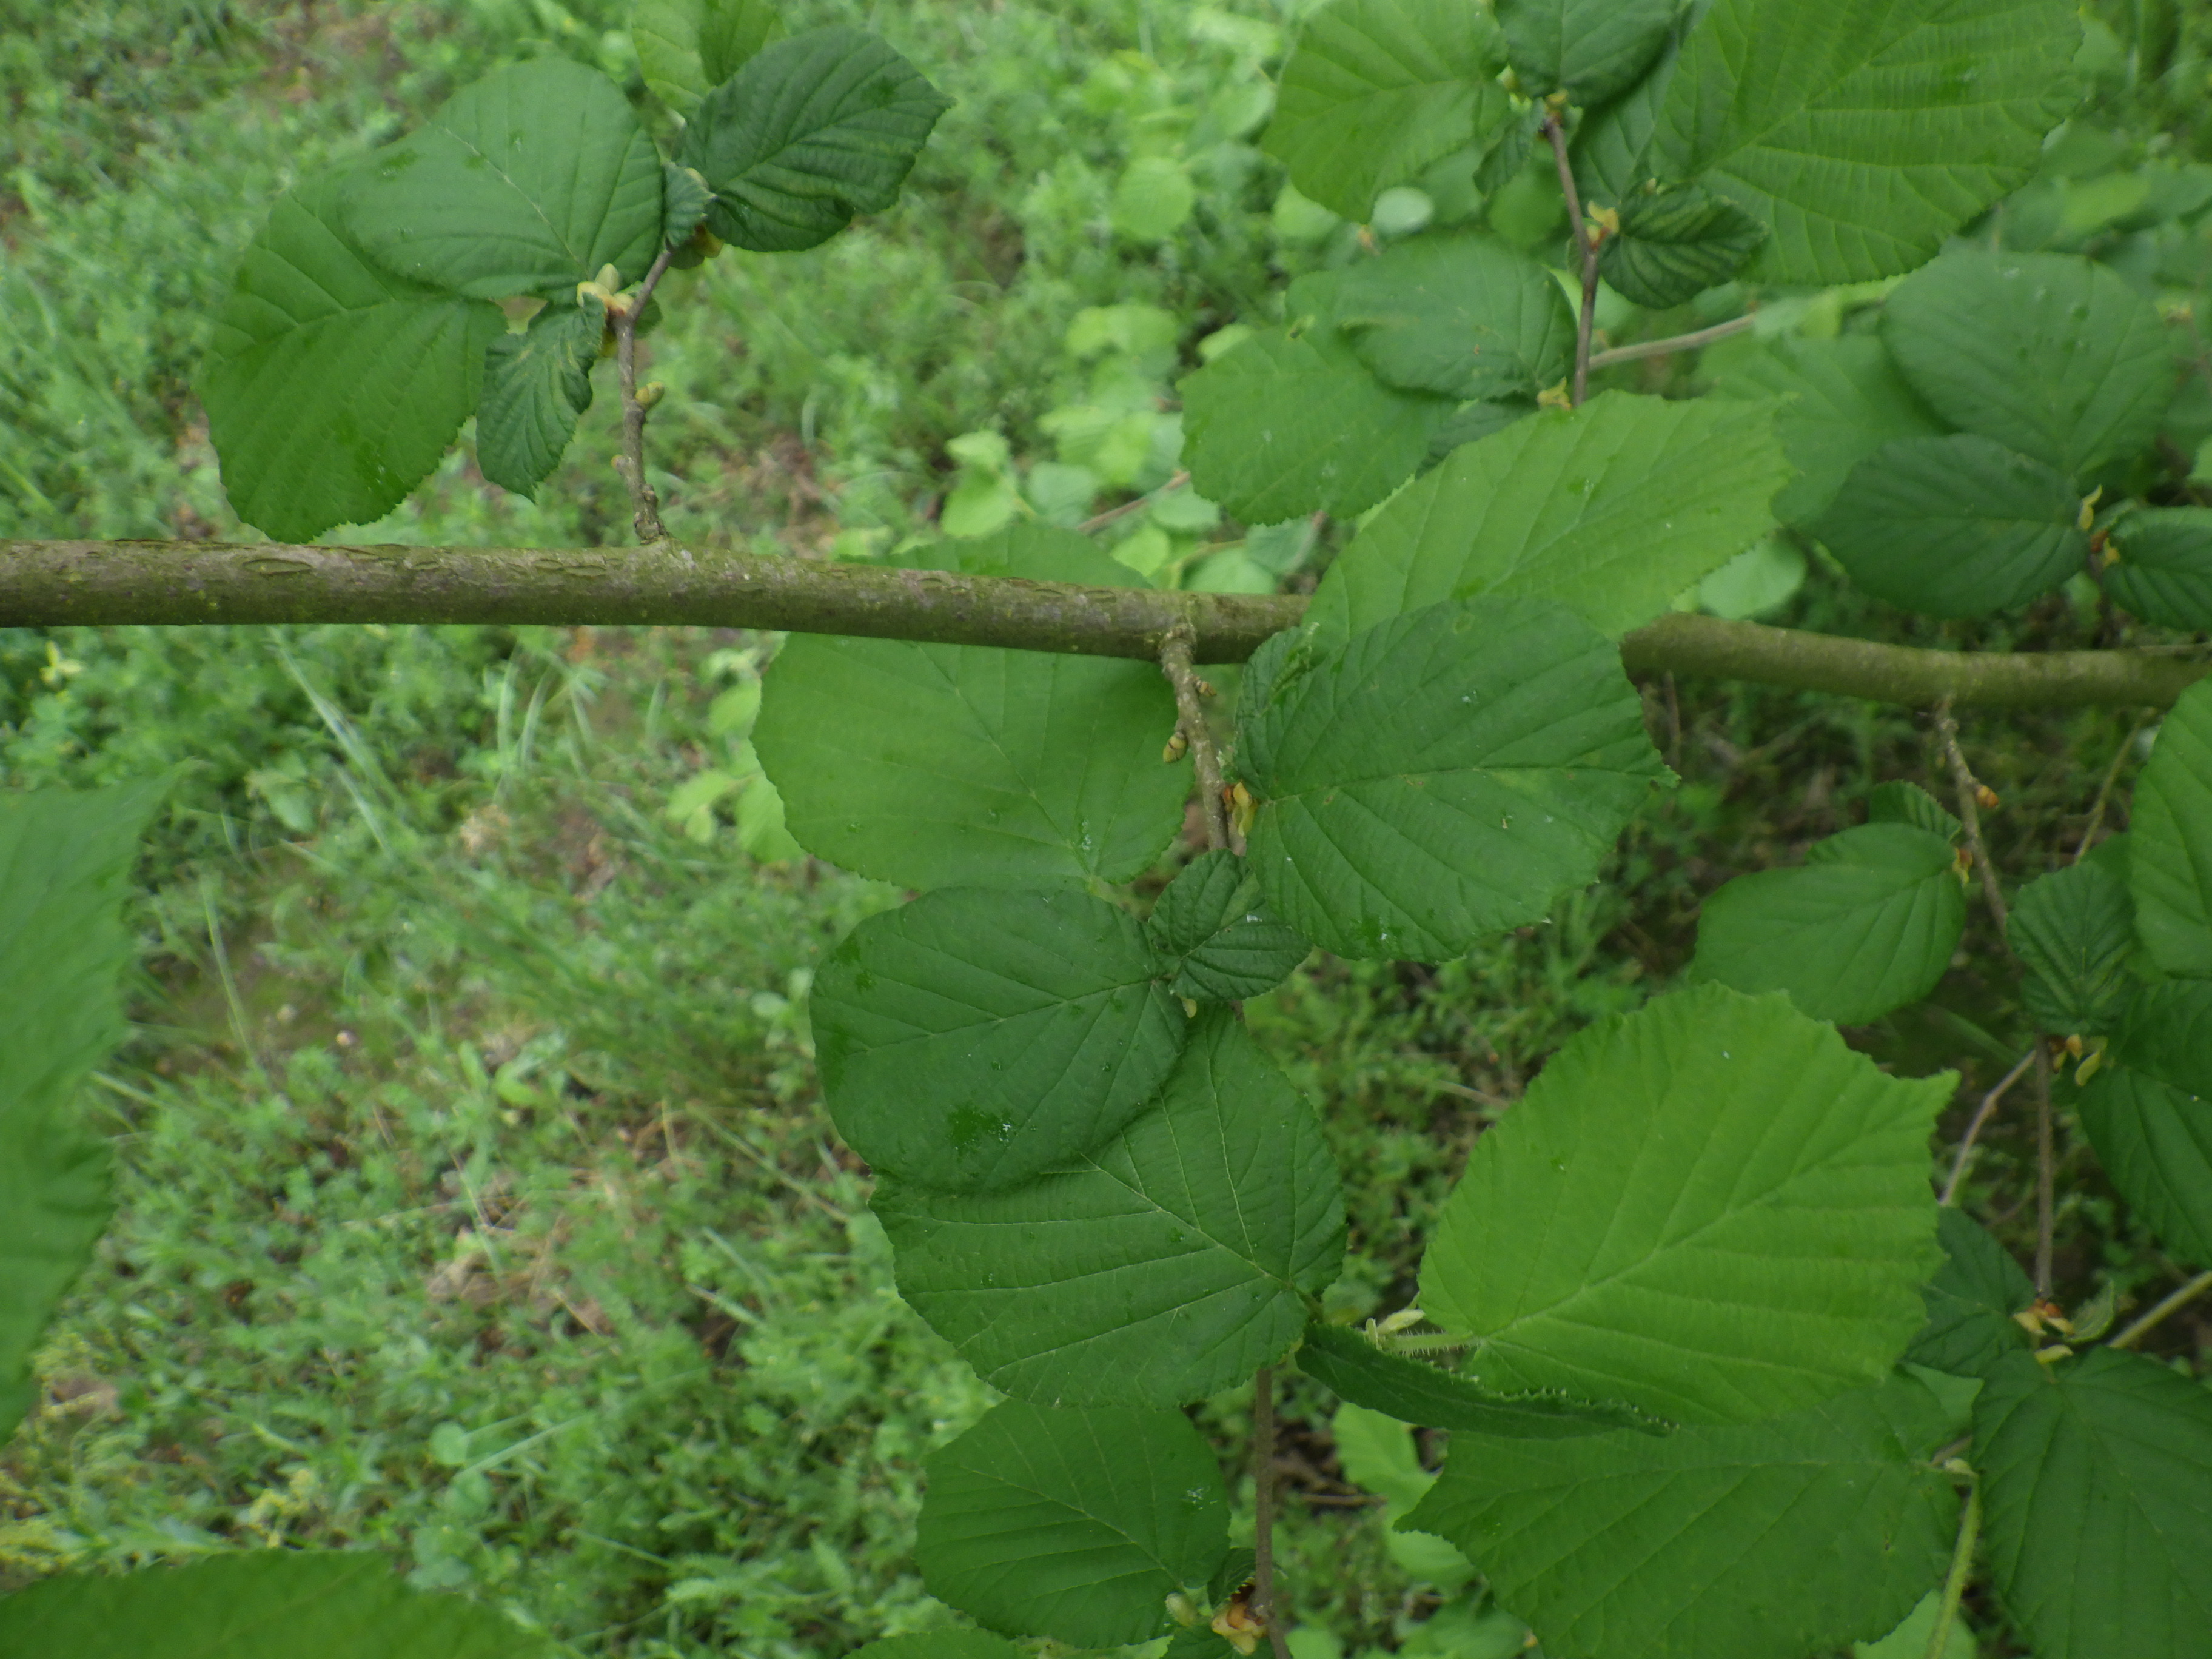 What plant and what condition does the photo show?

hazel, healthy
